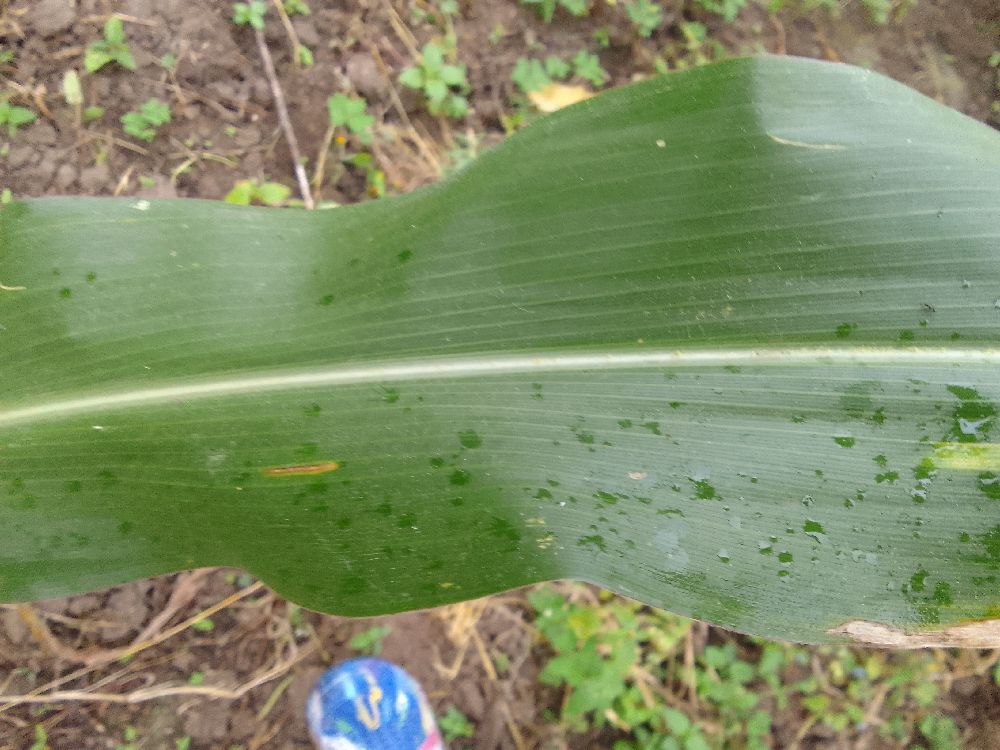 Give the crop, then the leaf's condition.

maize, healthy
